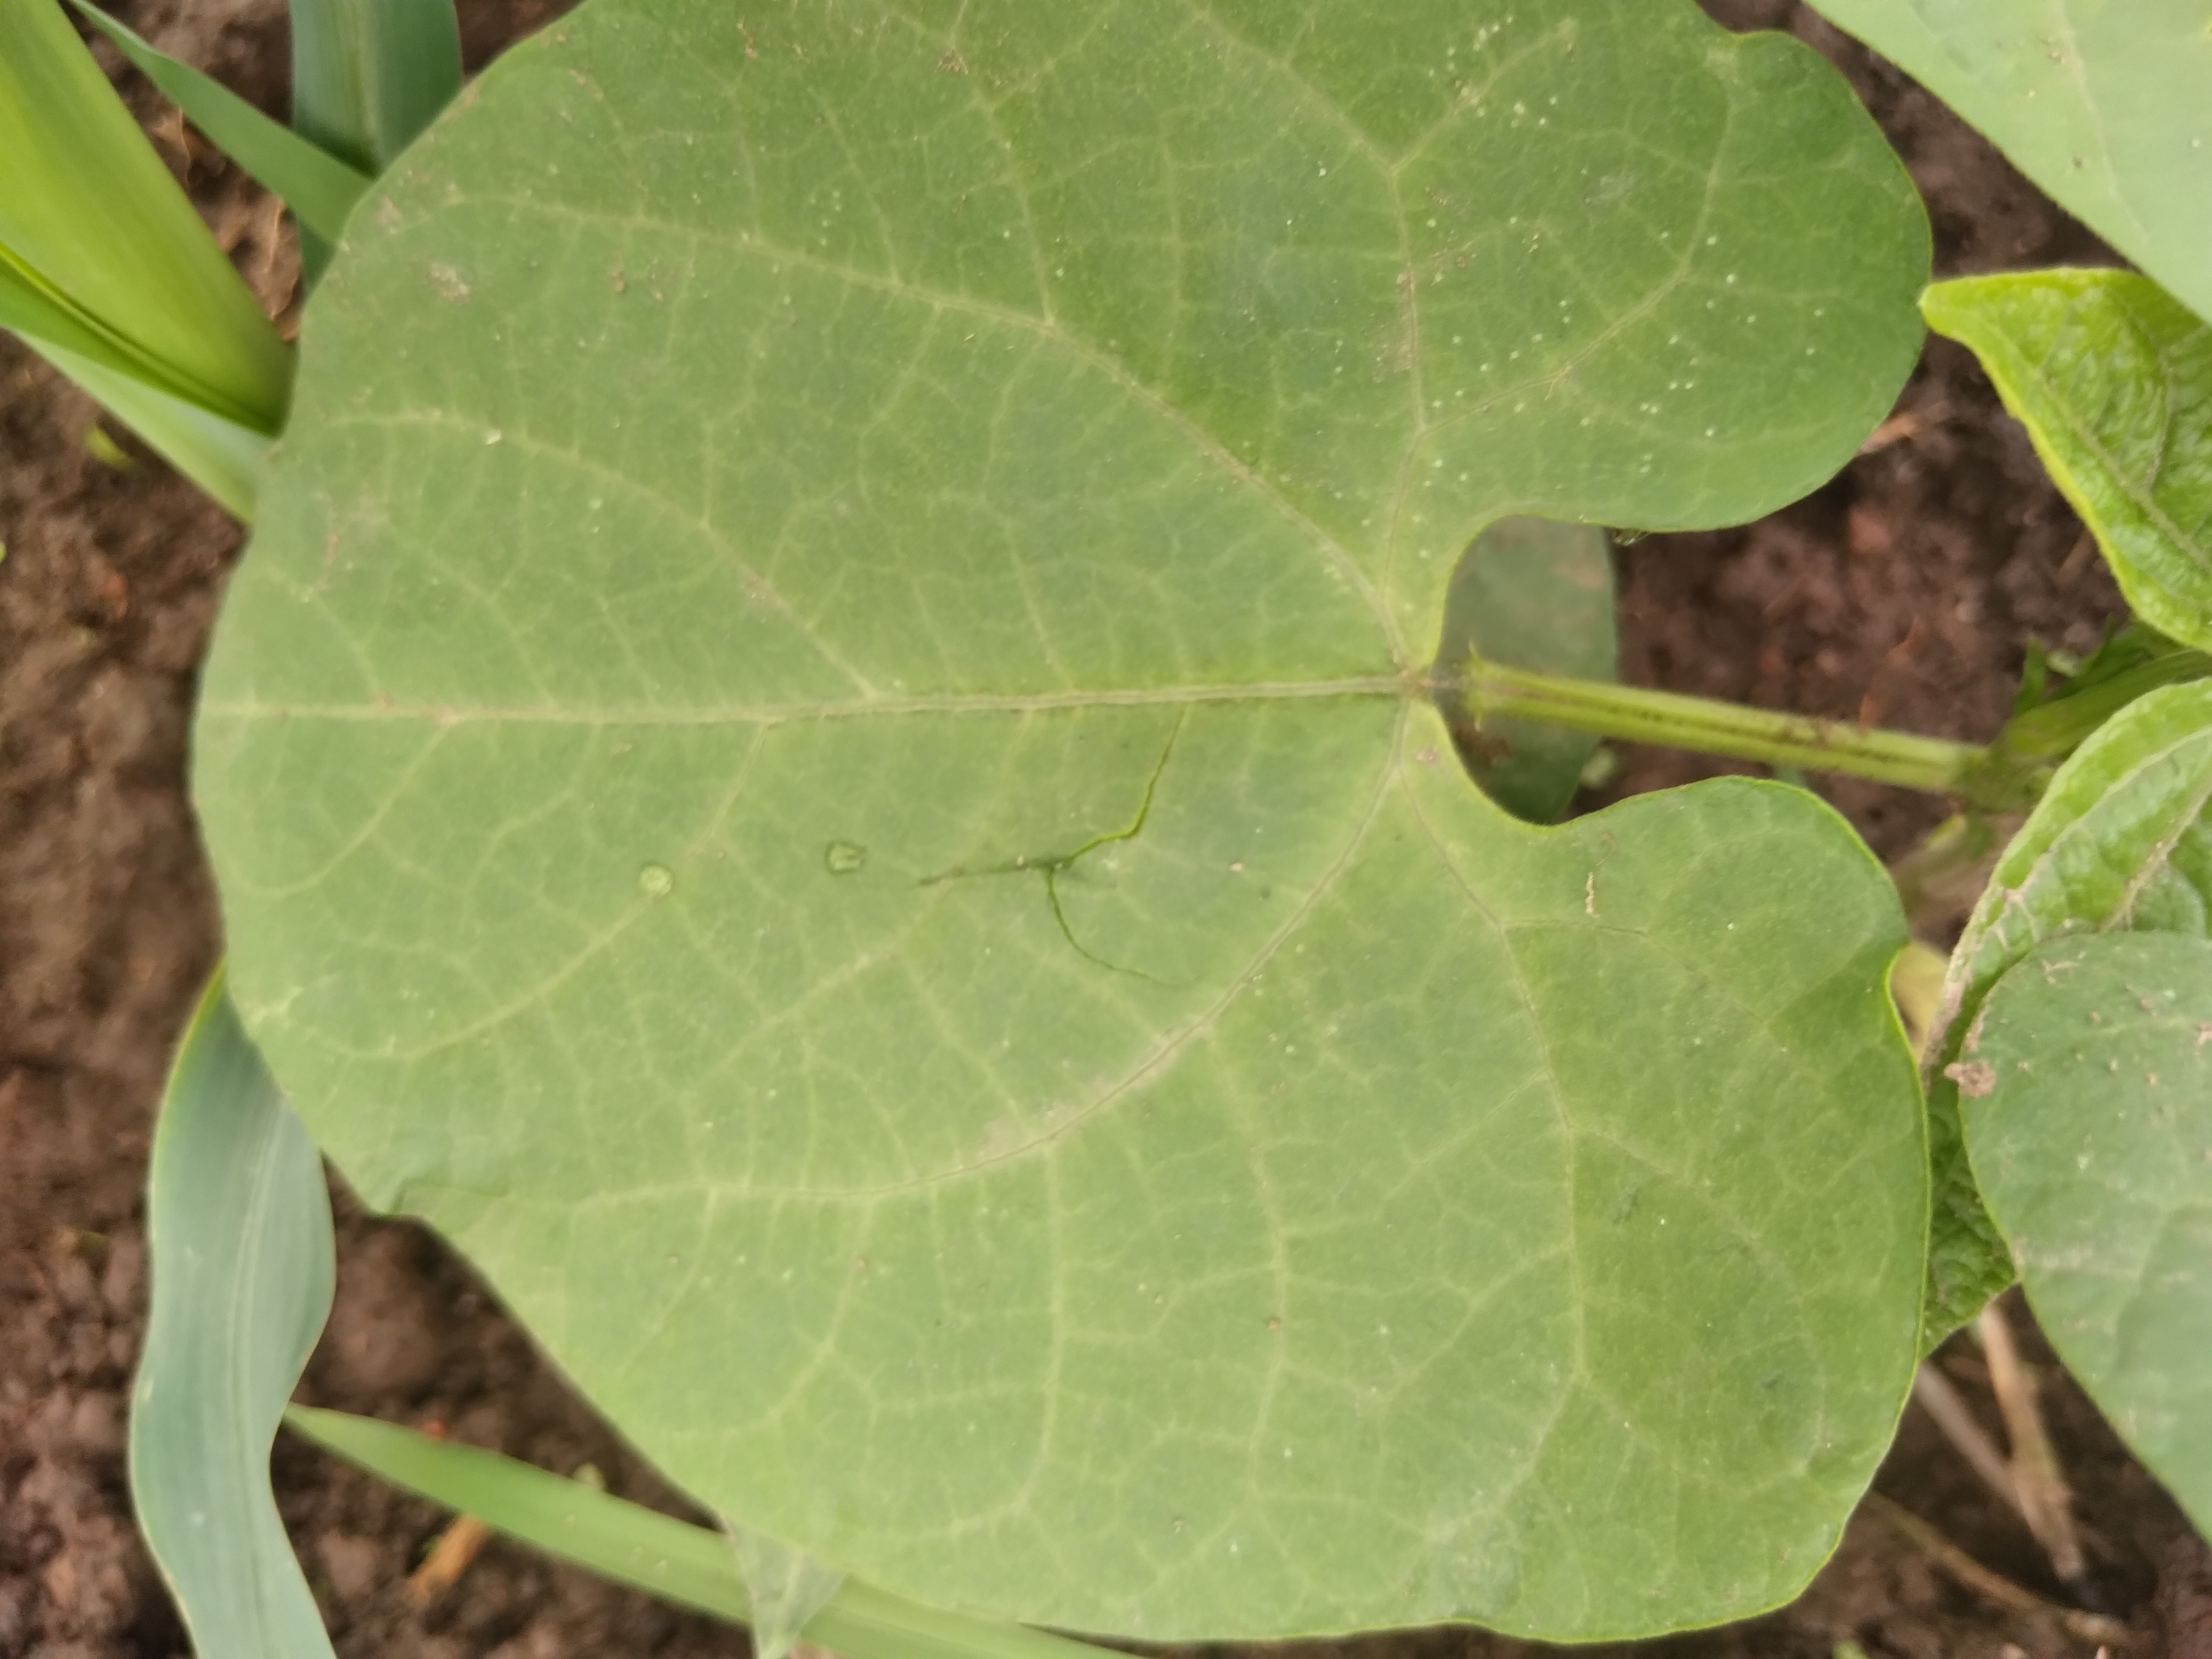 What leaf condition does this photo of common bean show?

healthy
